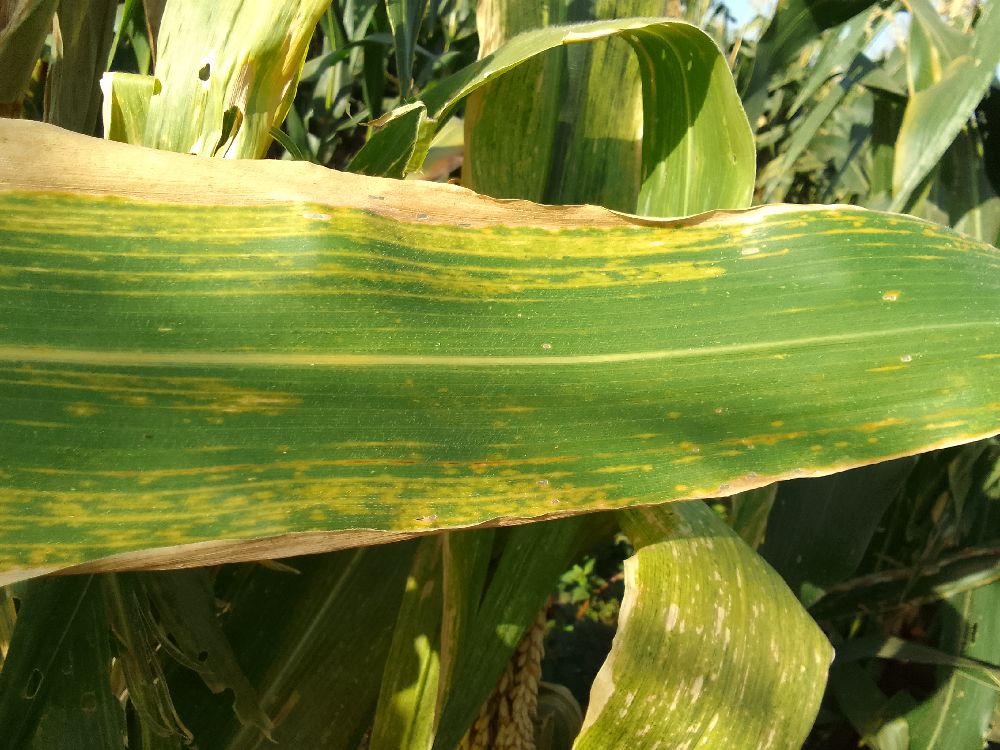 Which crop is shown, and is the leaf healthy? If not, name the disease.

maize, maize lethal necrosis
